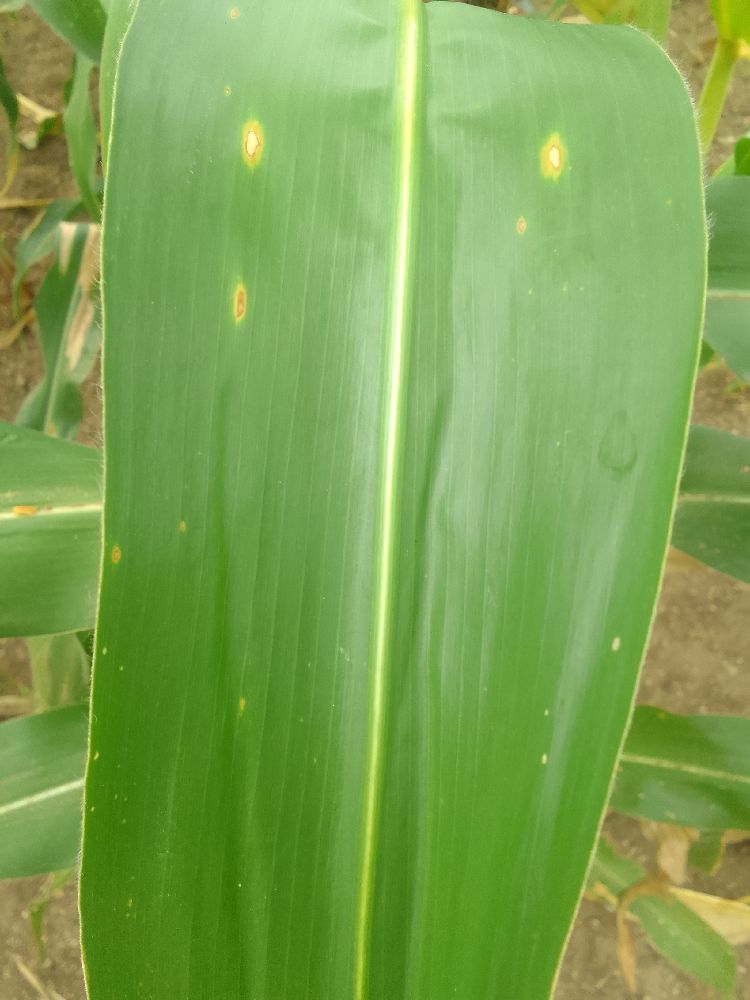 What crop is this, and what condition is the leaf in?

maize, healthy
